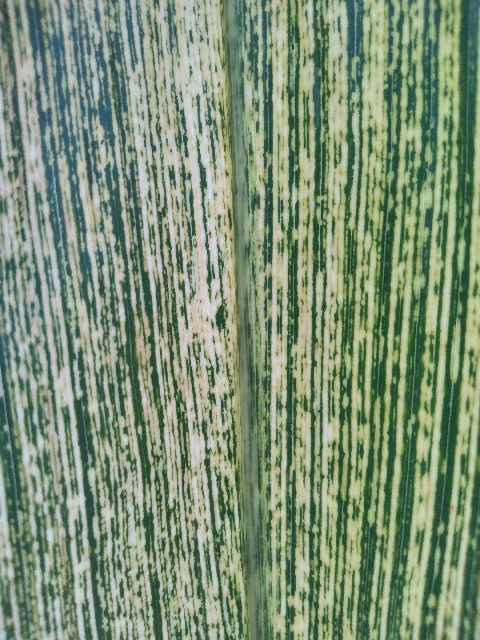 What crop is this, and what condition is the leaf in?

maize, maize streak virus
